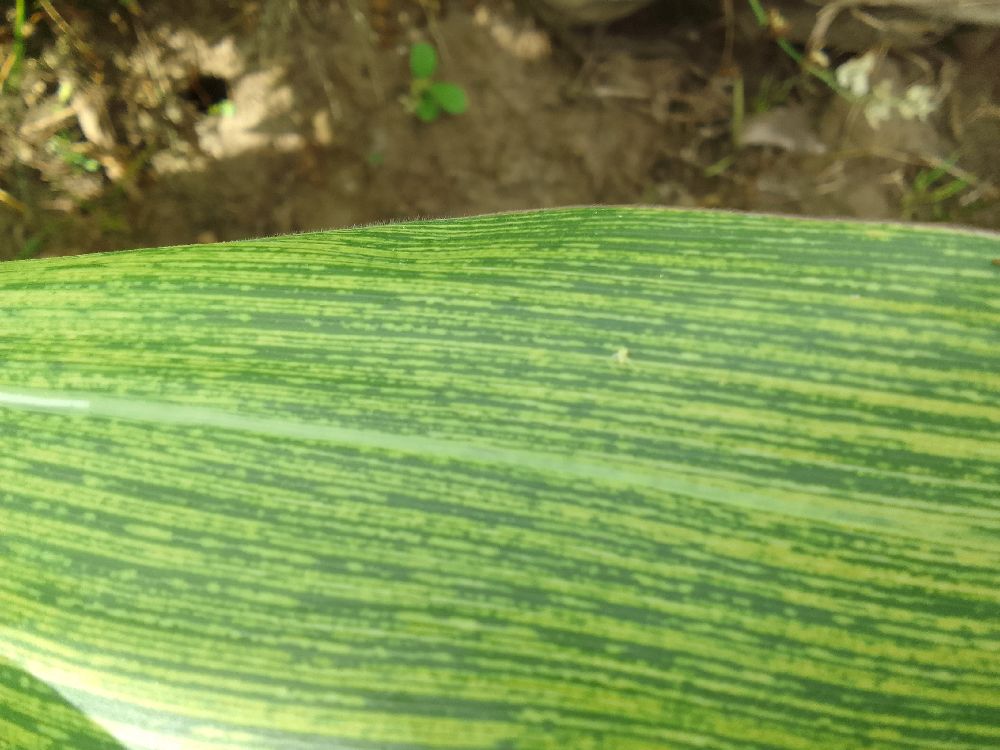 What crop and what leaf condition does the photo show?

maize, maize streak virus
